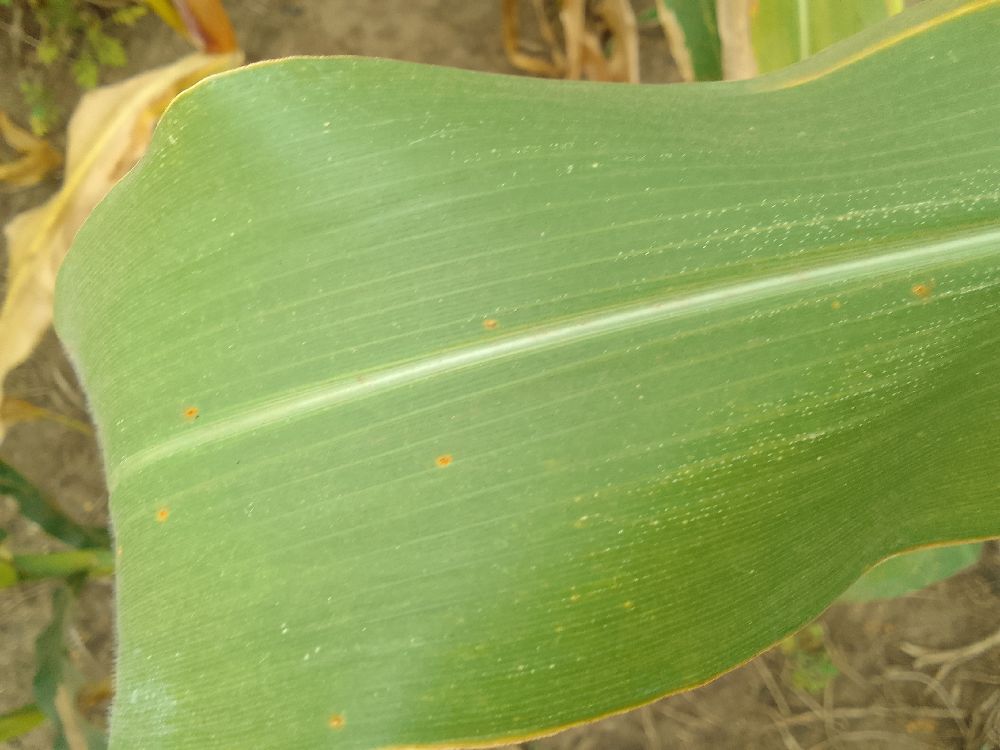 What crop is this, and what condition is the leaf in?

maize, healthy
